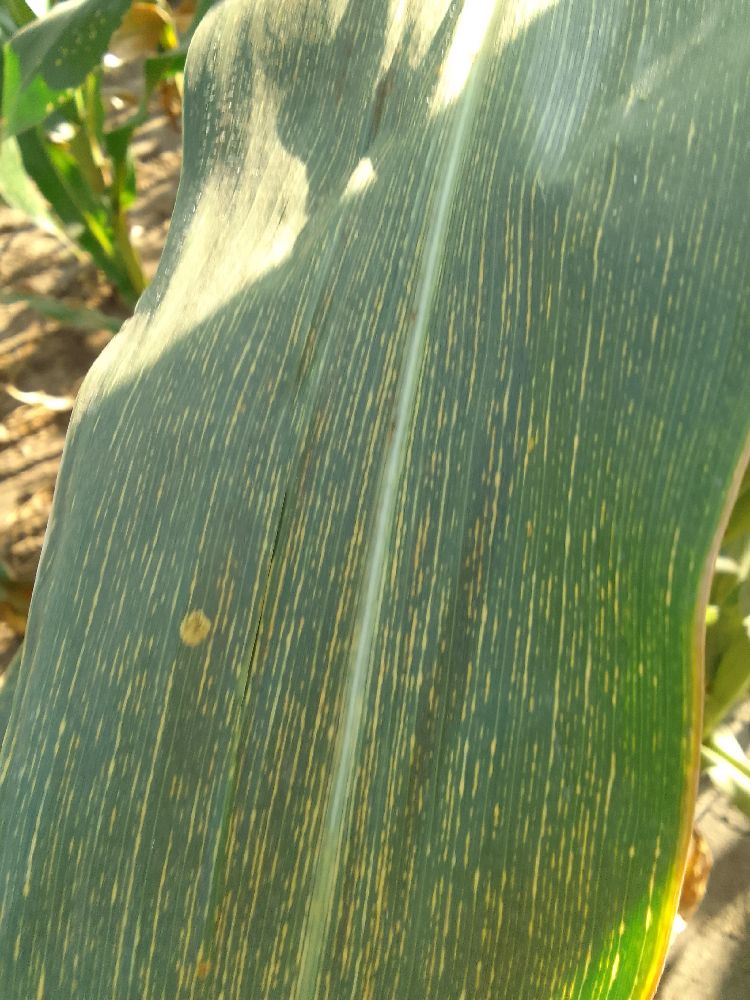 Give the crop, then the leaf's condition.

maize, maize streak virus
